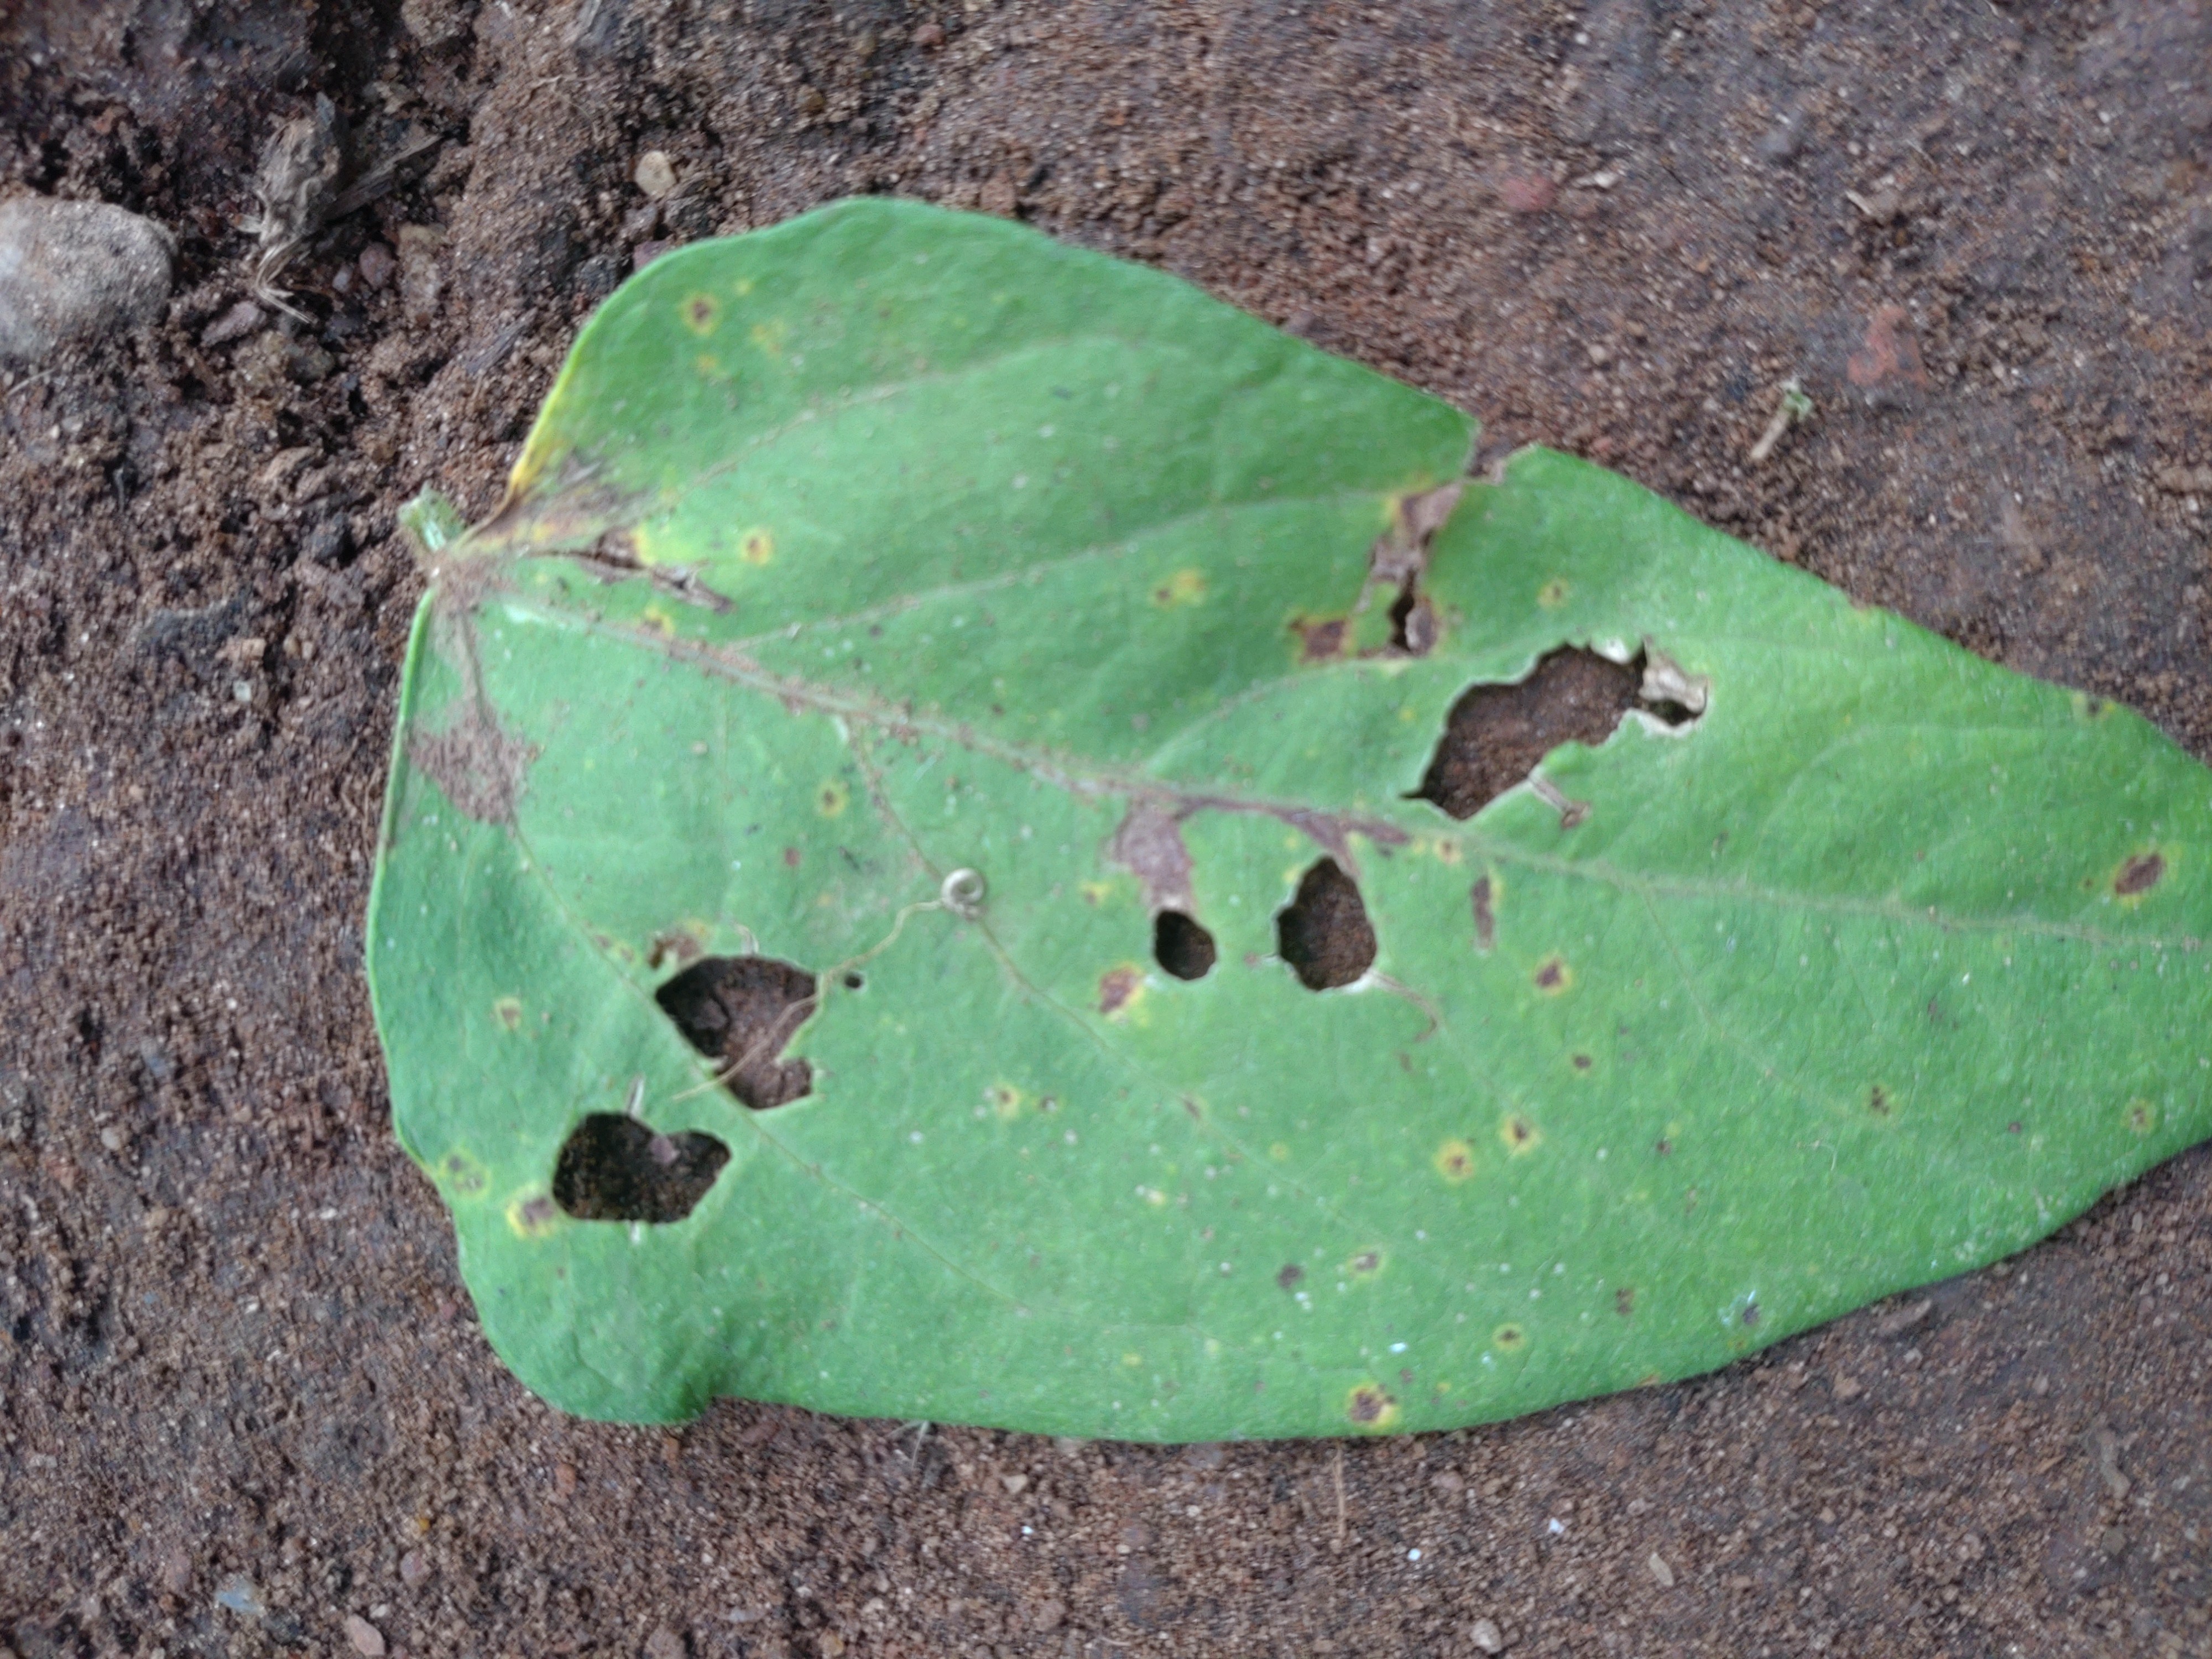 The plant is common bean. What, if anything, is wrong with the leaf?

anthracnose
